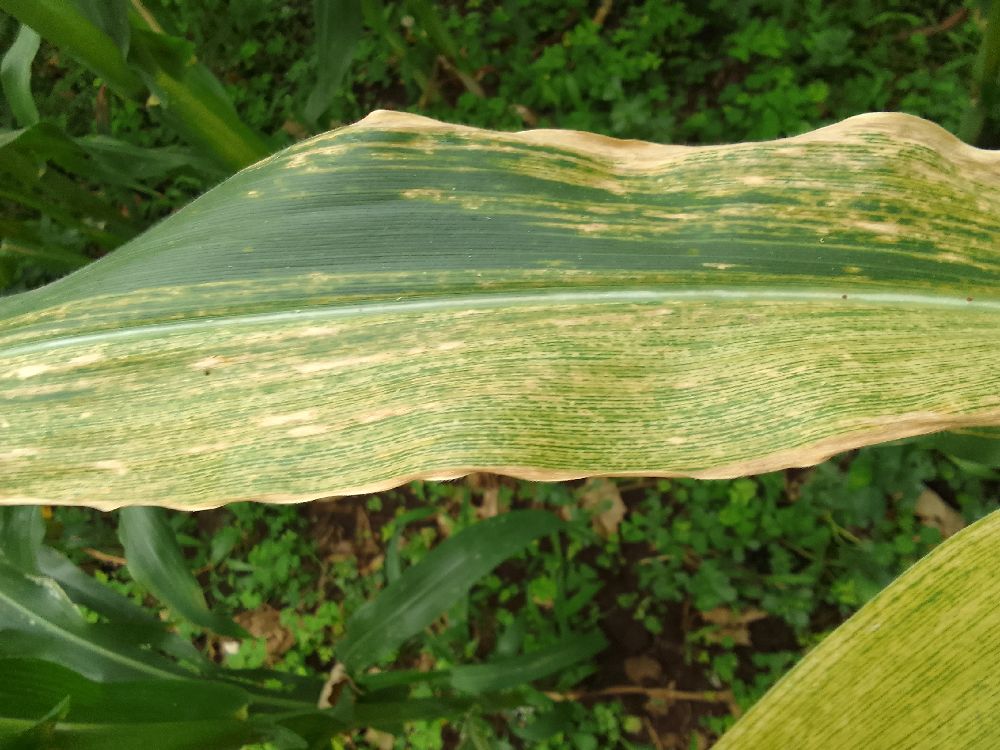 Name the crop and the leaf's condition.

maize, maize lethal necrosis
